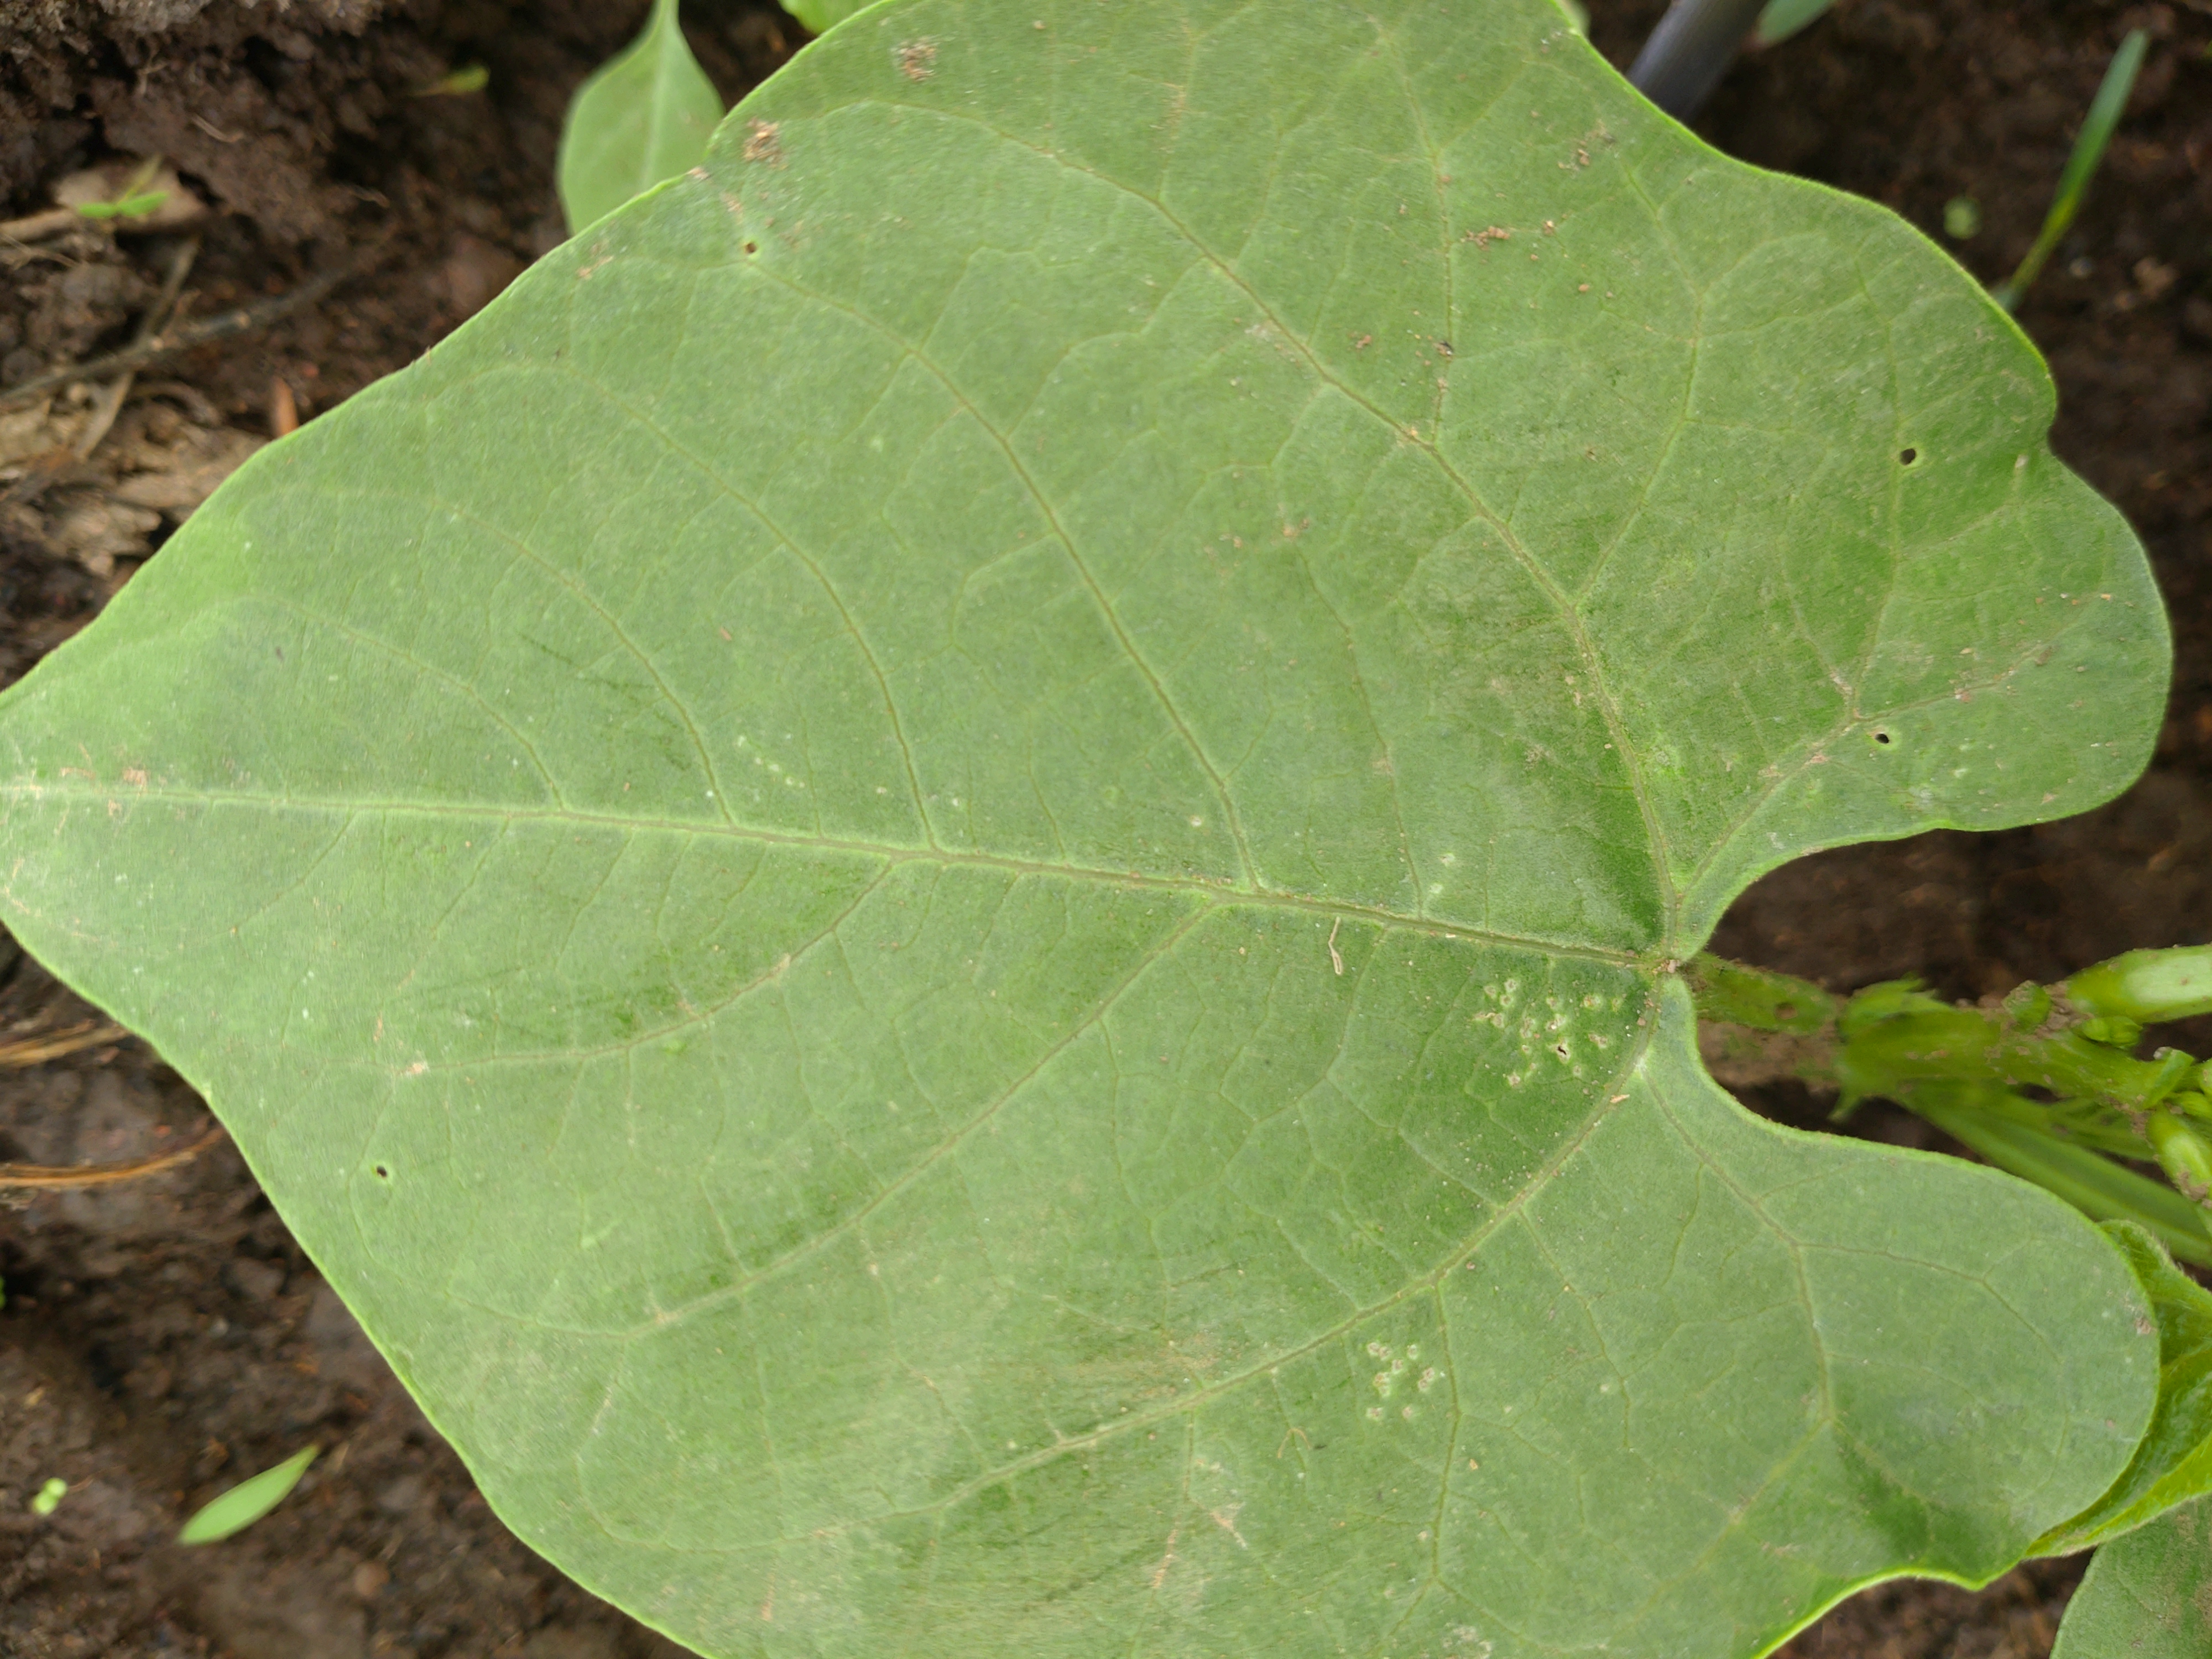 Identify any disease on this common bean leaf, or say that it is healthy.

healthy
